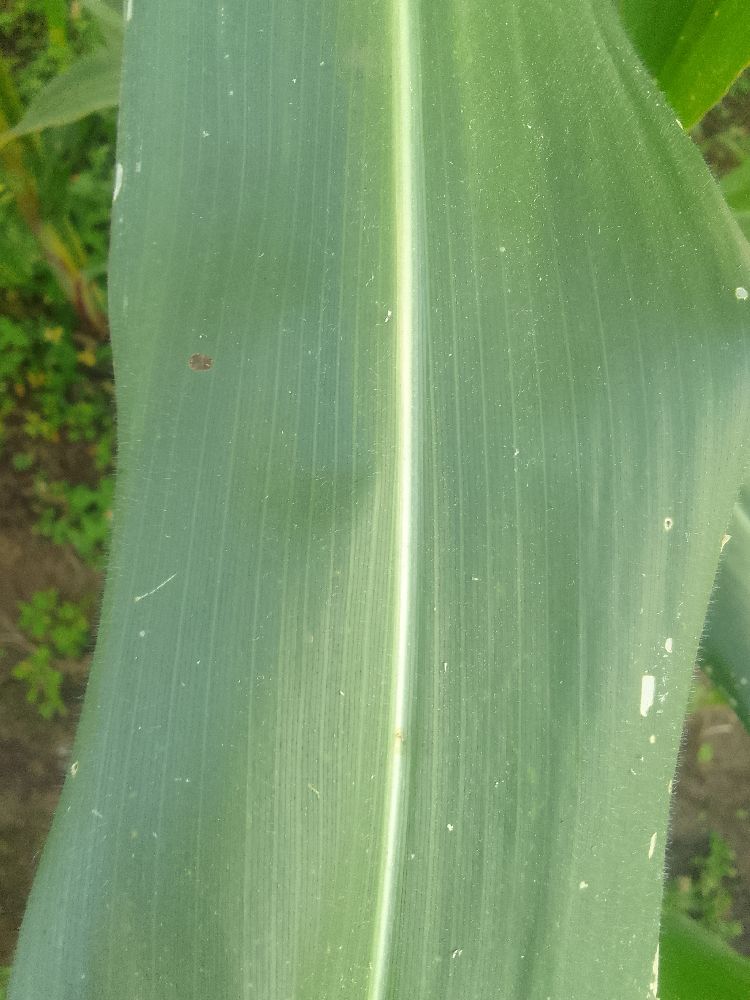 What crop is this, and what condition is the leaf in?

maize, healthy
